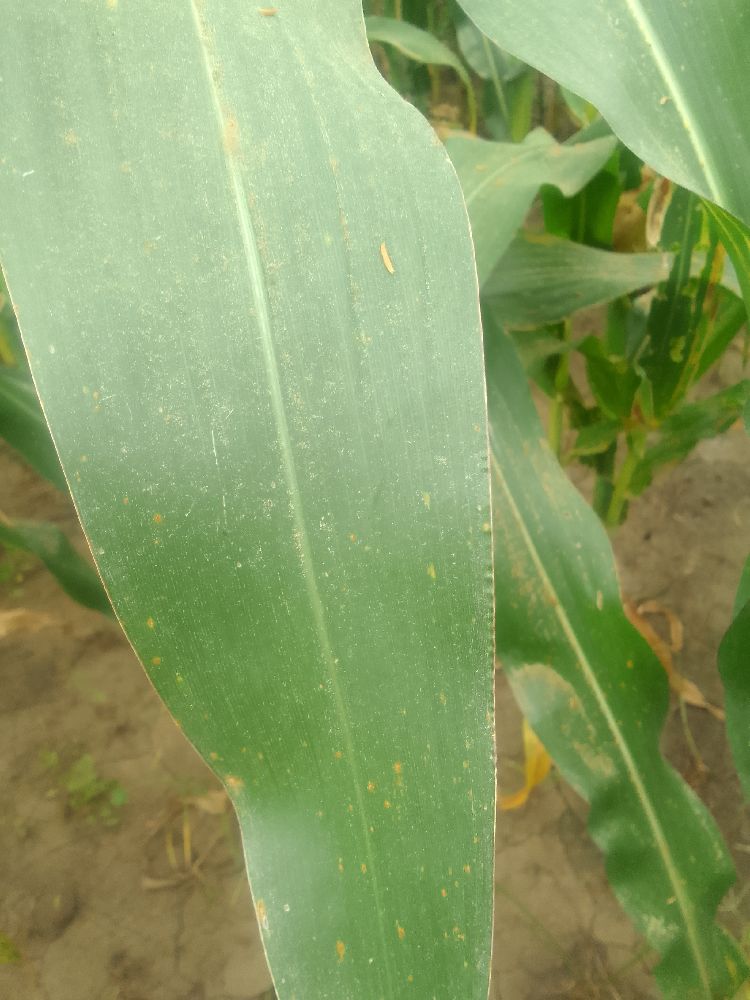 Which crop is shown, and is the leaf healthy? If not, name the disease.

maize, healthy
